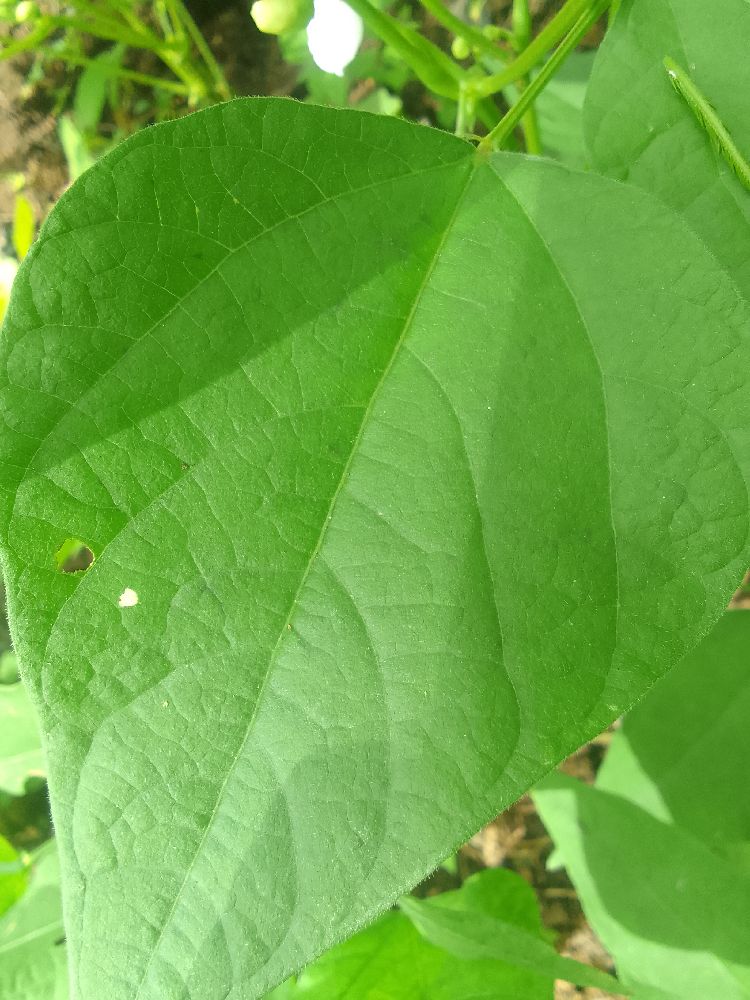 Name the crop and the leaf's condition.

common bean, healthy
